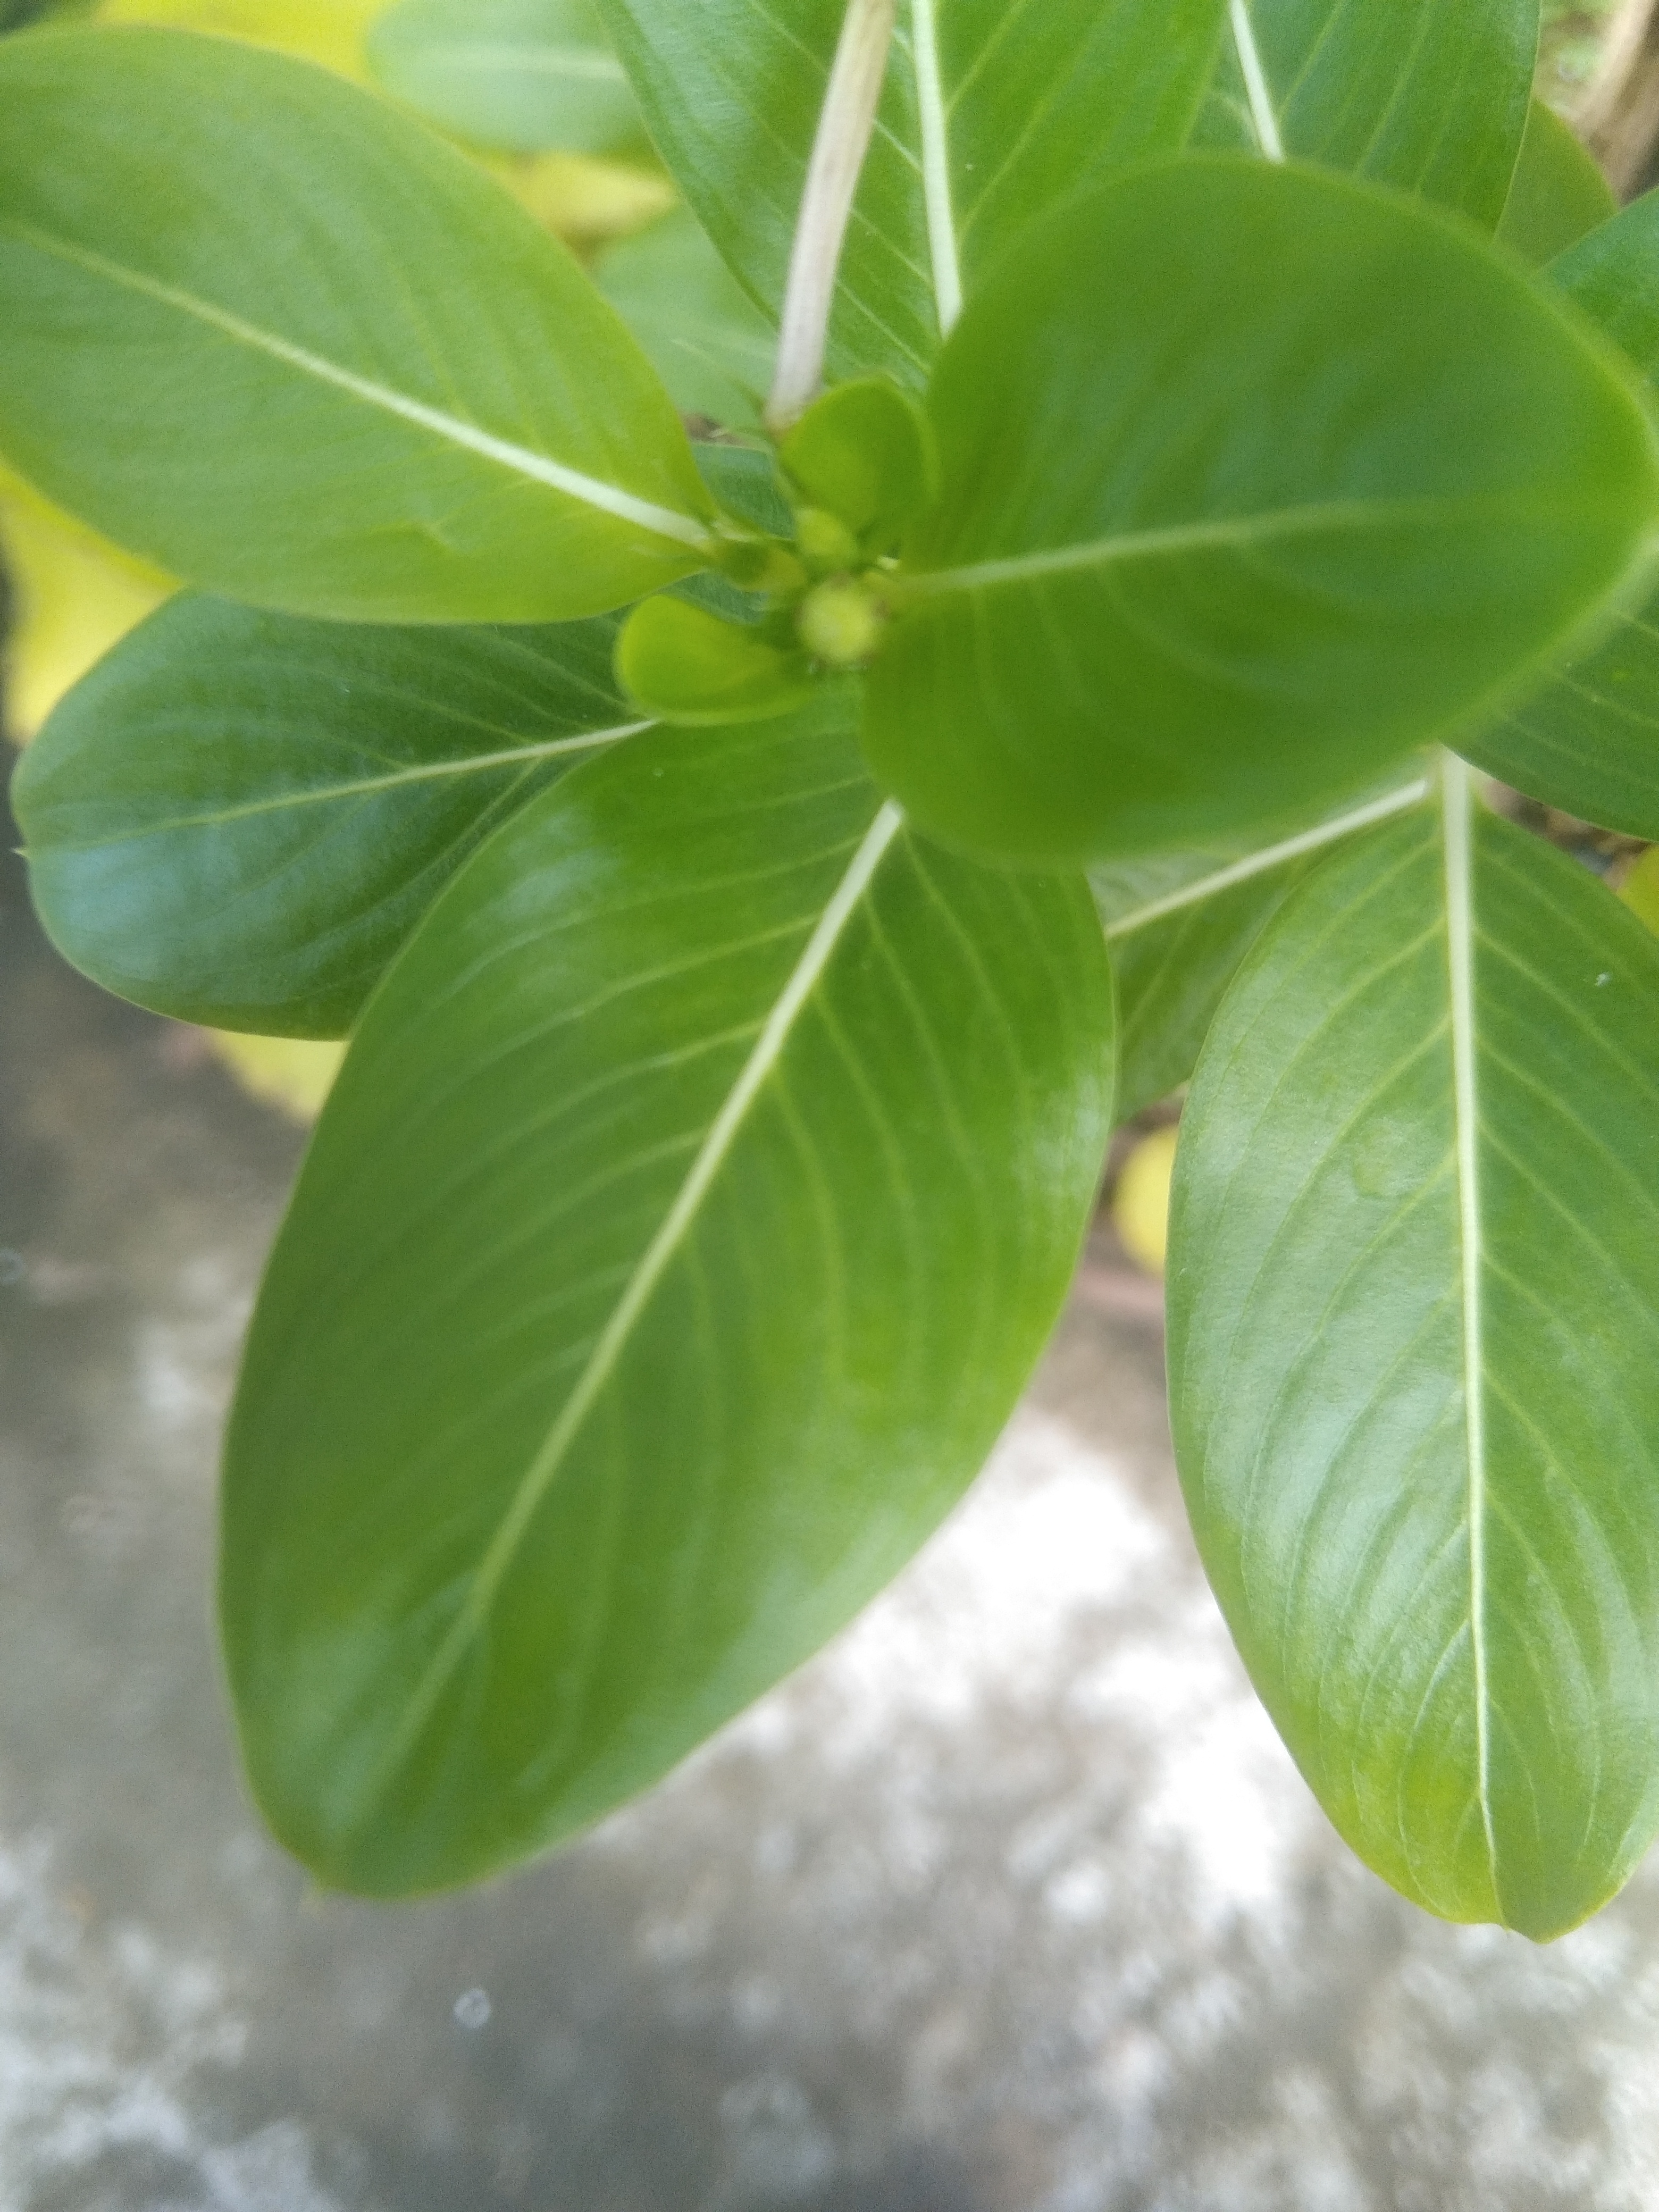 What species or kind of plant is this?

rose periwinkle
